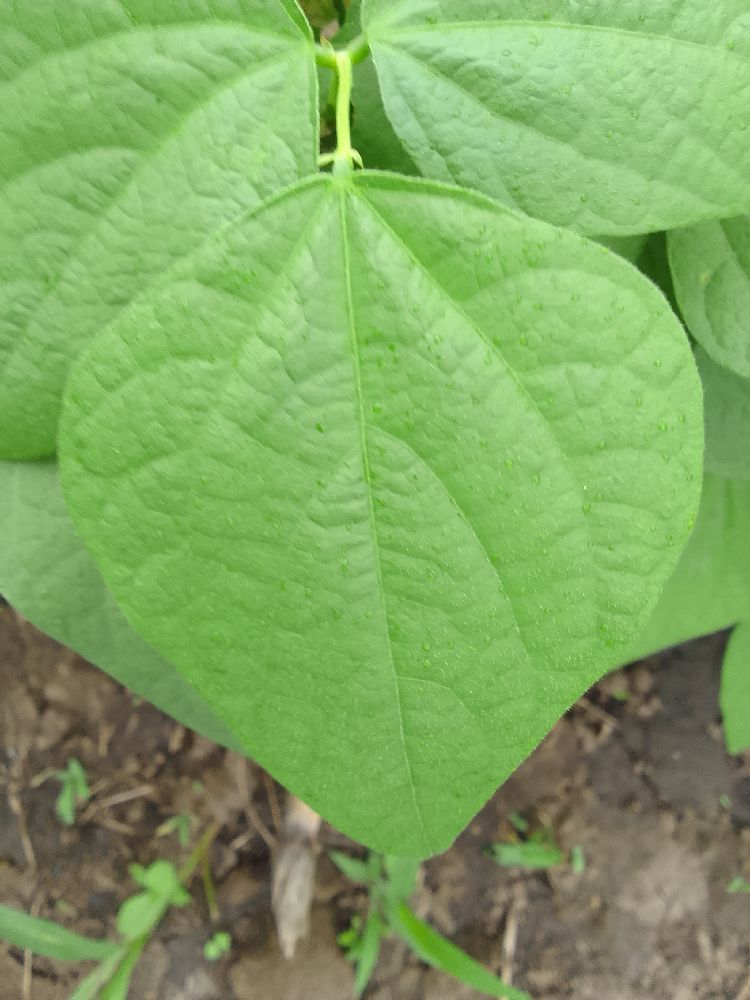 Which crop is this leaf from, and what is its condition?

common bean, healthy
